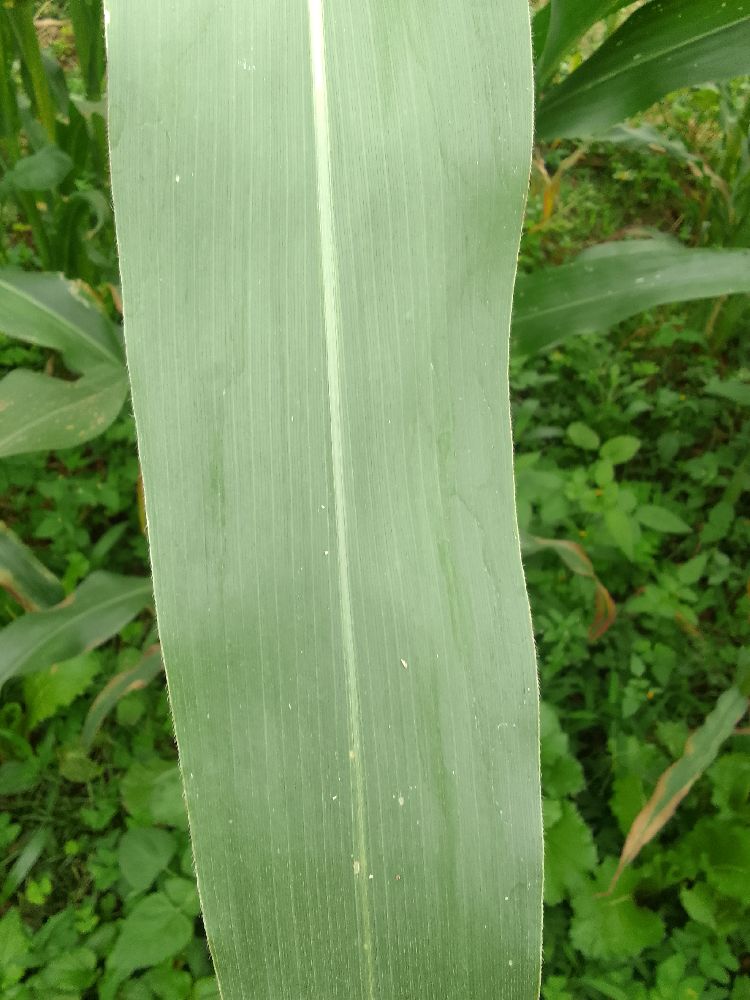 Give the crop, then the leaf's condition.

maize, healthy
